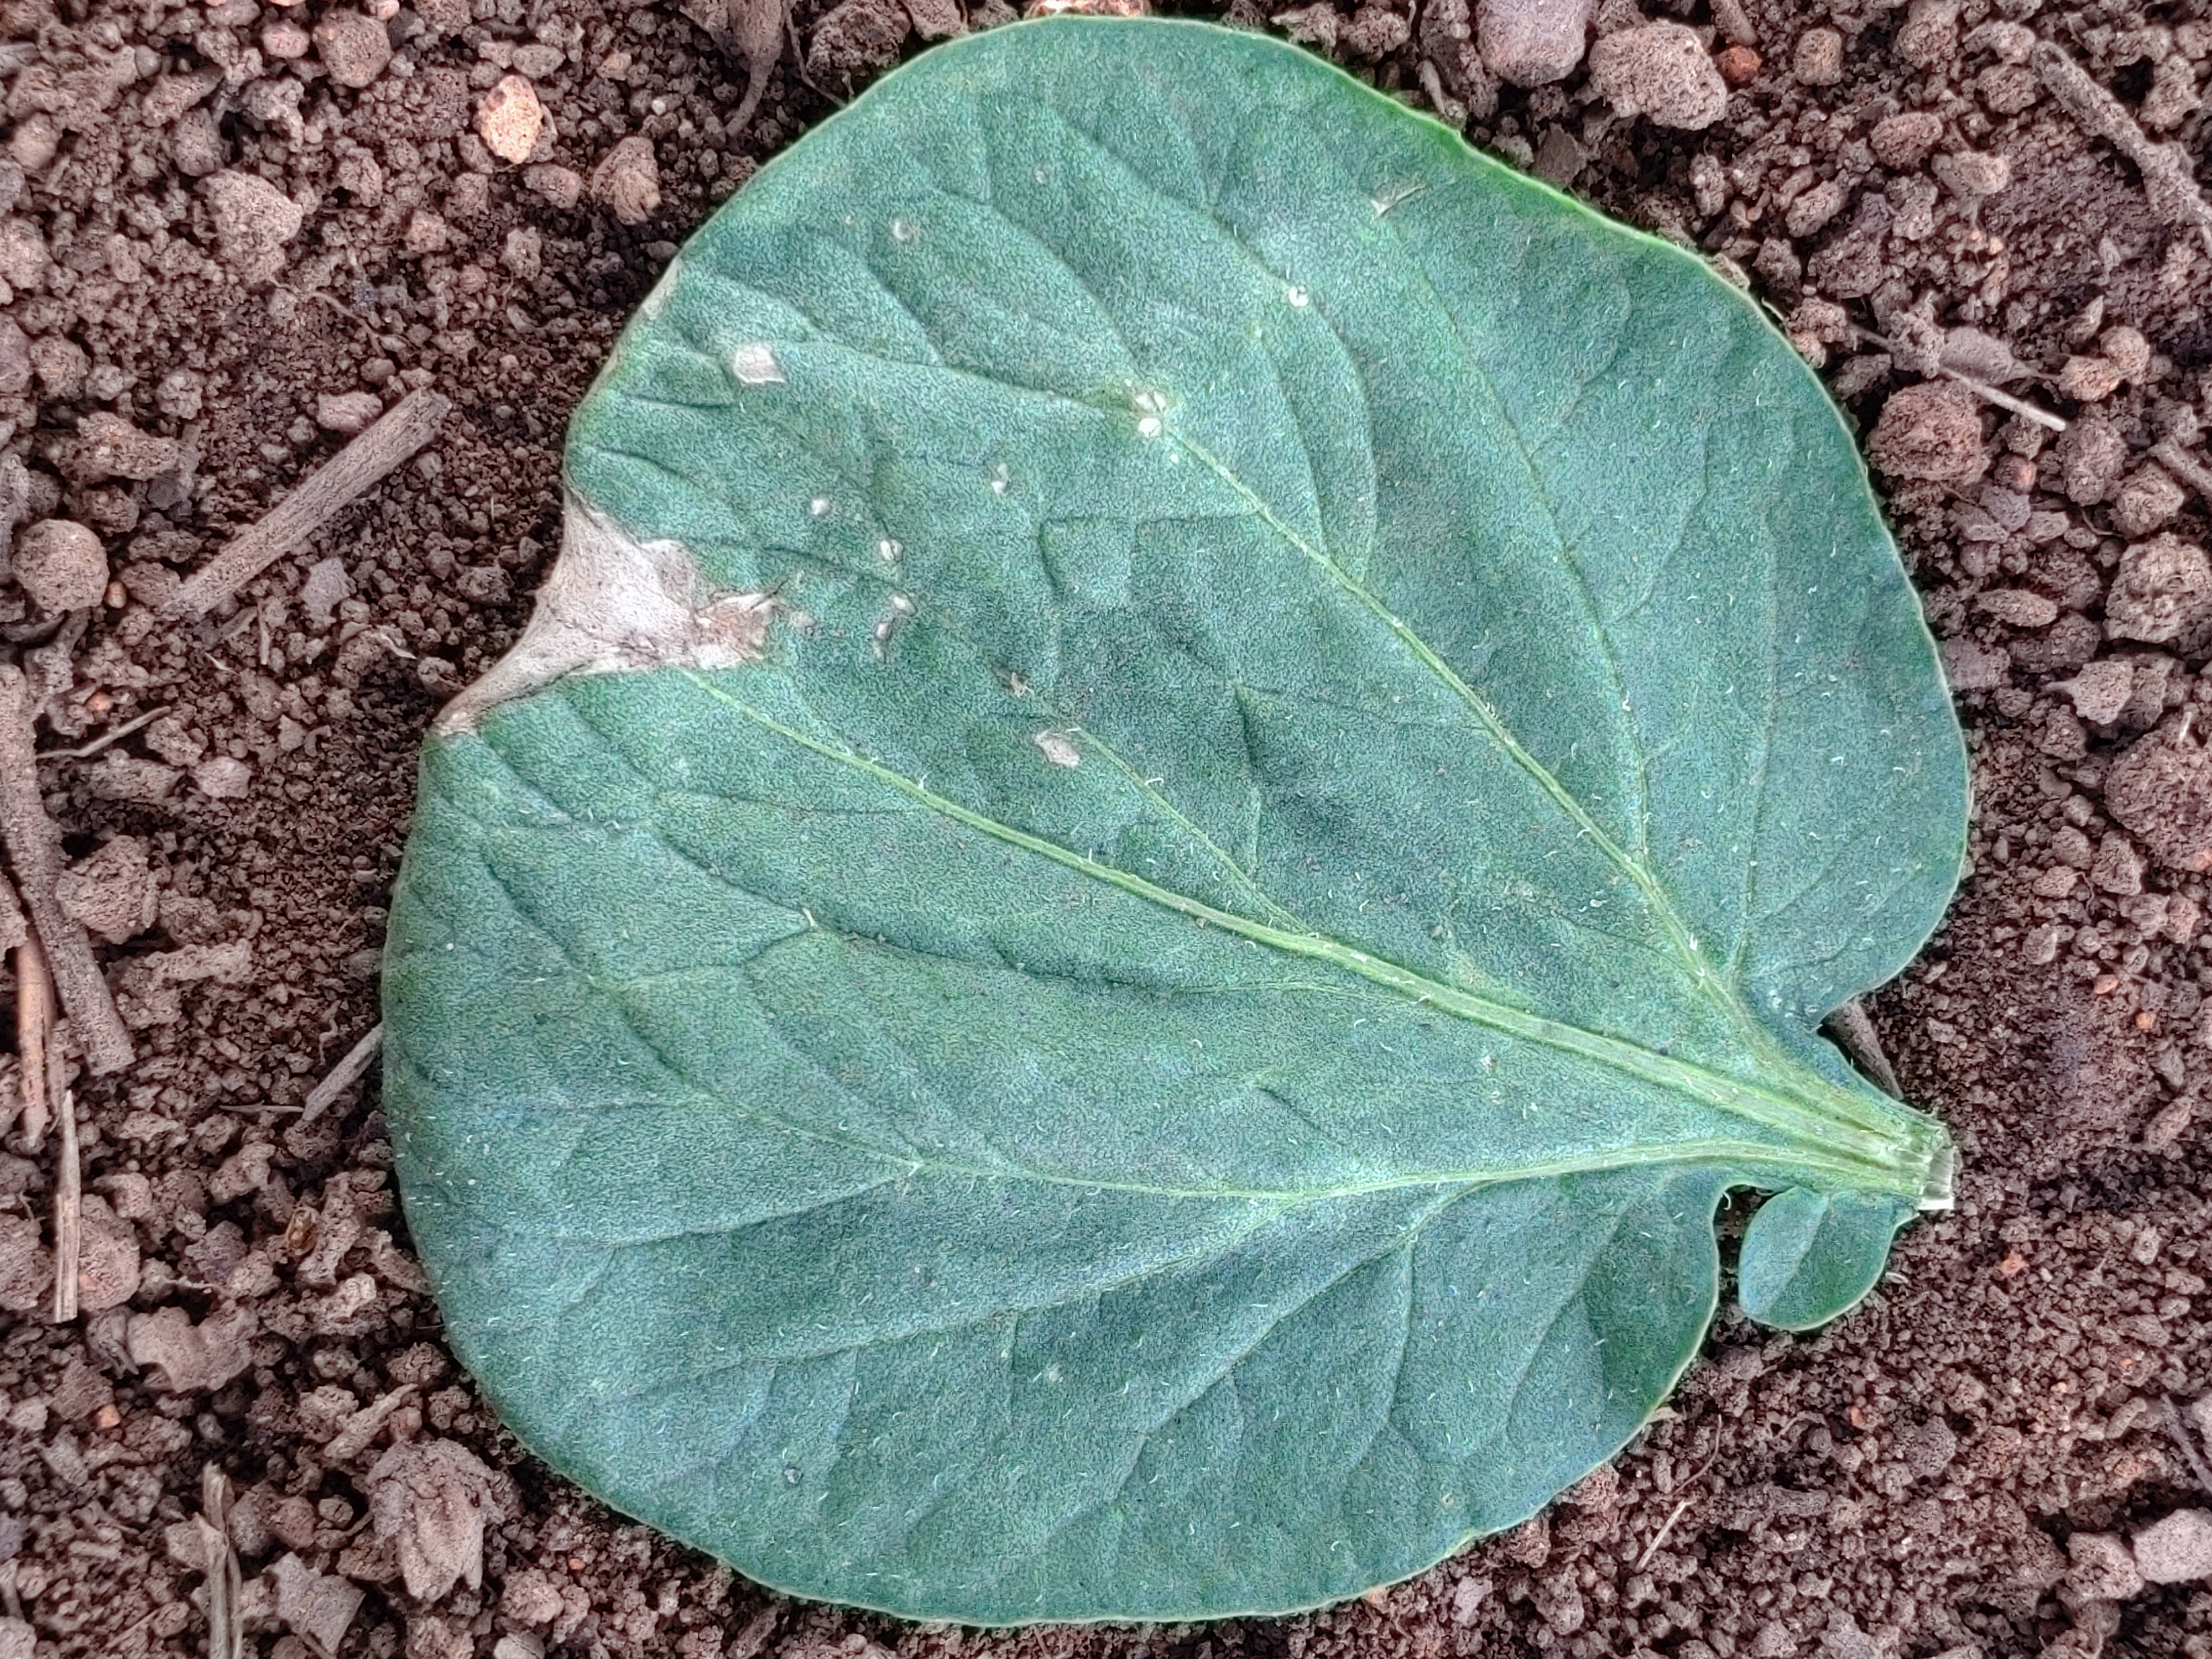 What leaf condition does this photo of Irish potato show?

early blight
